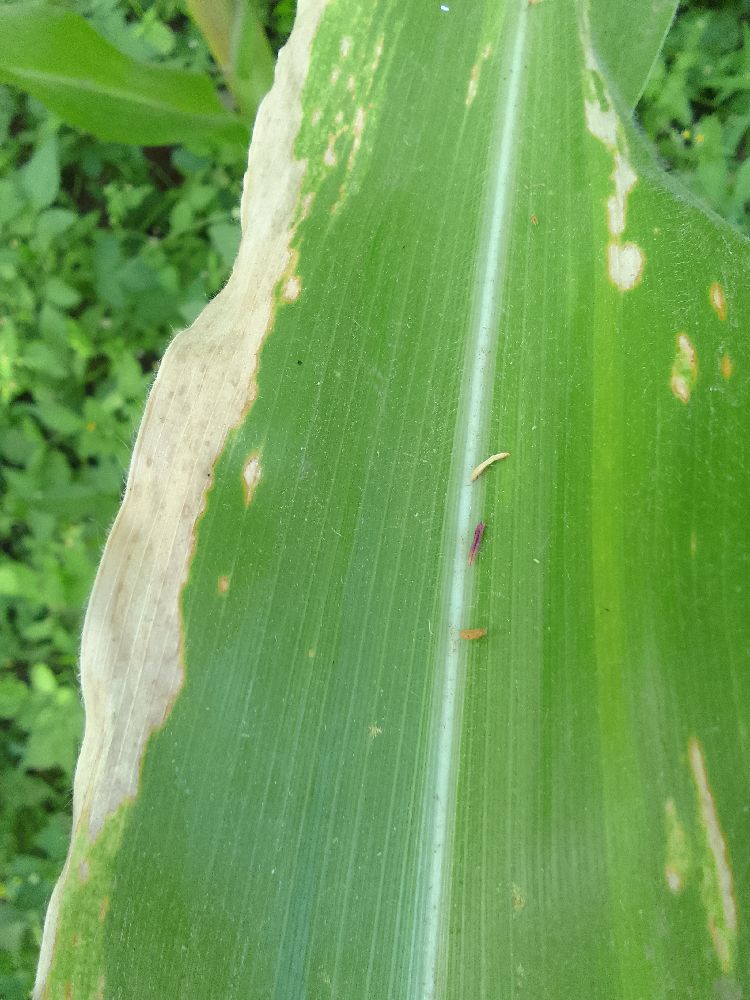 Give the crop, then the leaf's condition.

maize, maize lethal necrosis
